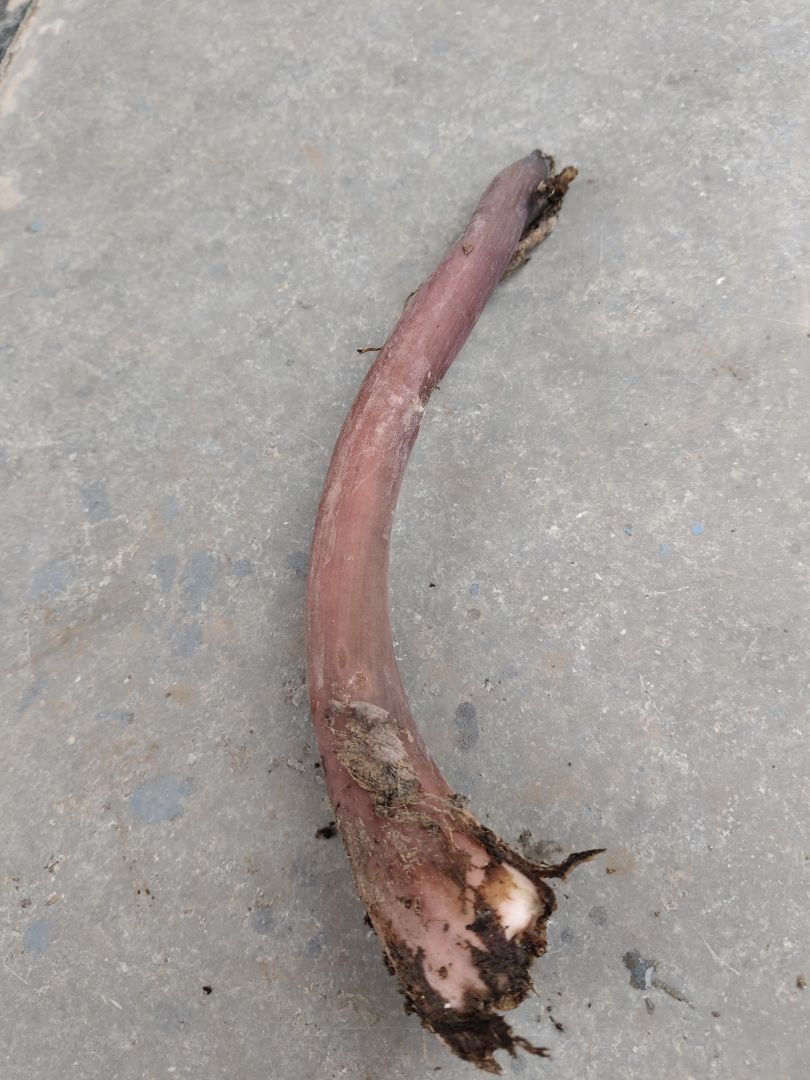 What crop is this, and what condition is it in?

taro, root rot
